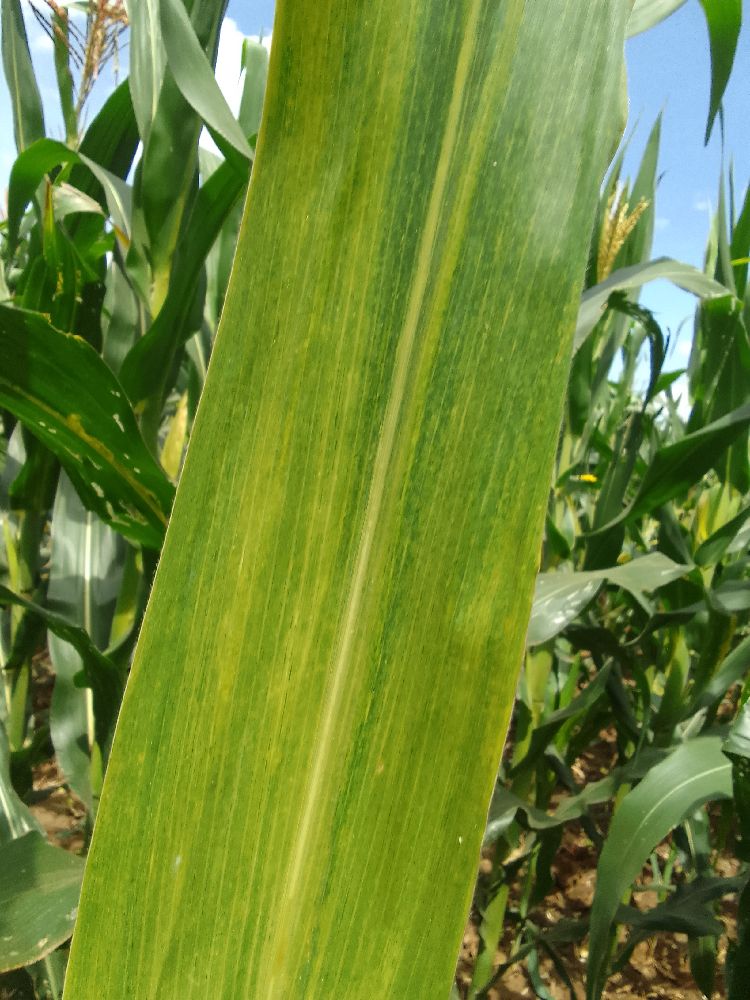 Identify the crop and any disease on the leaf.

maize, maize lethal necrosis
